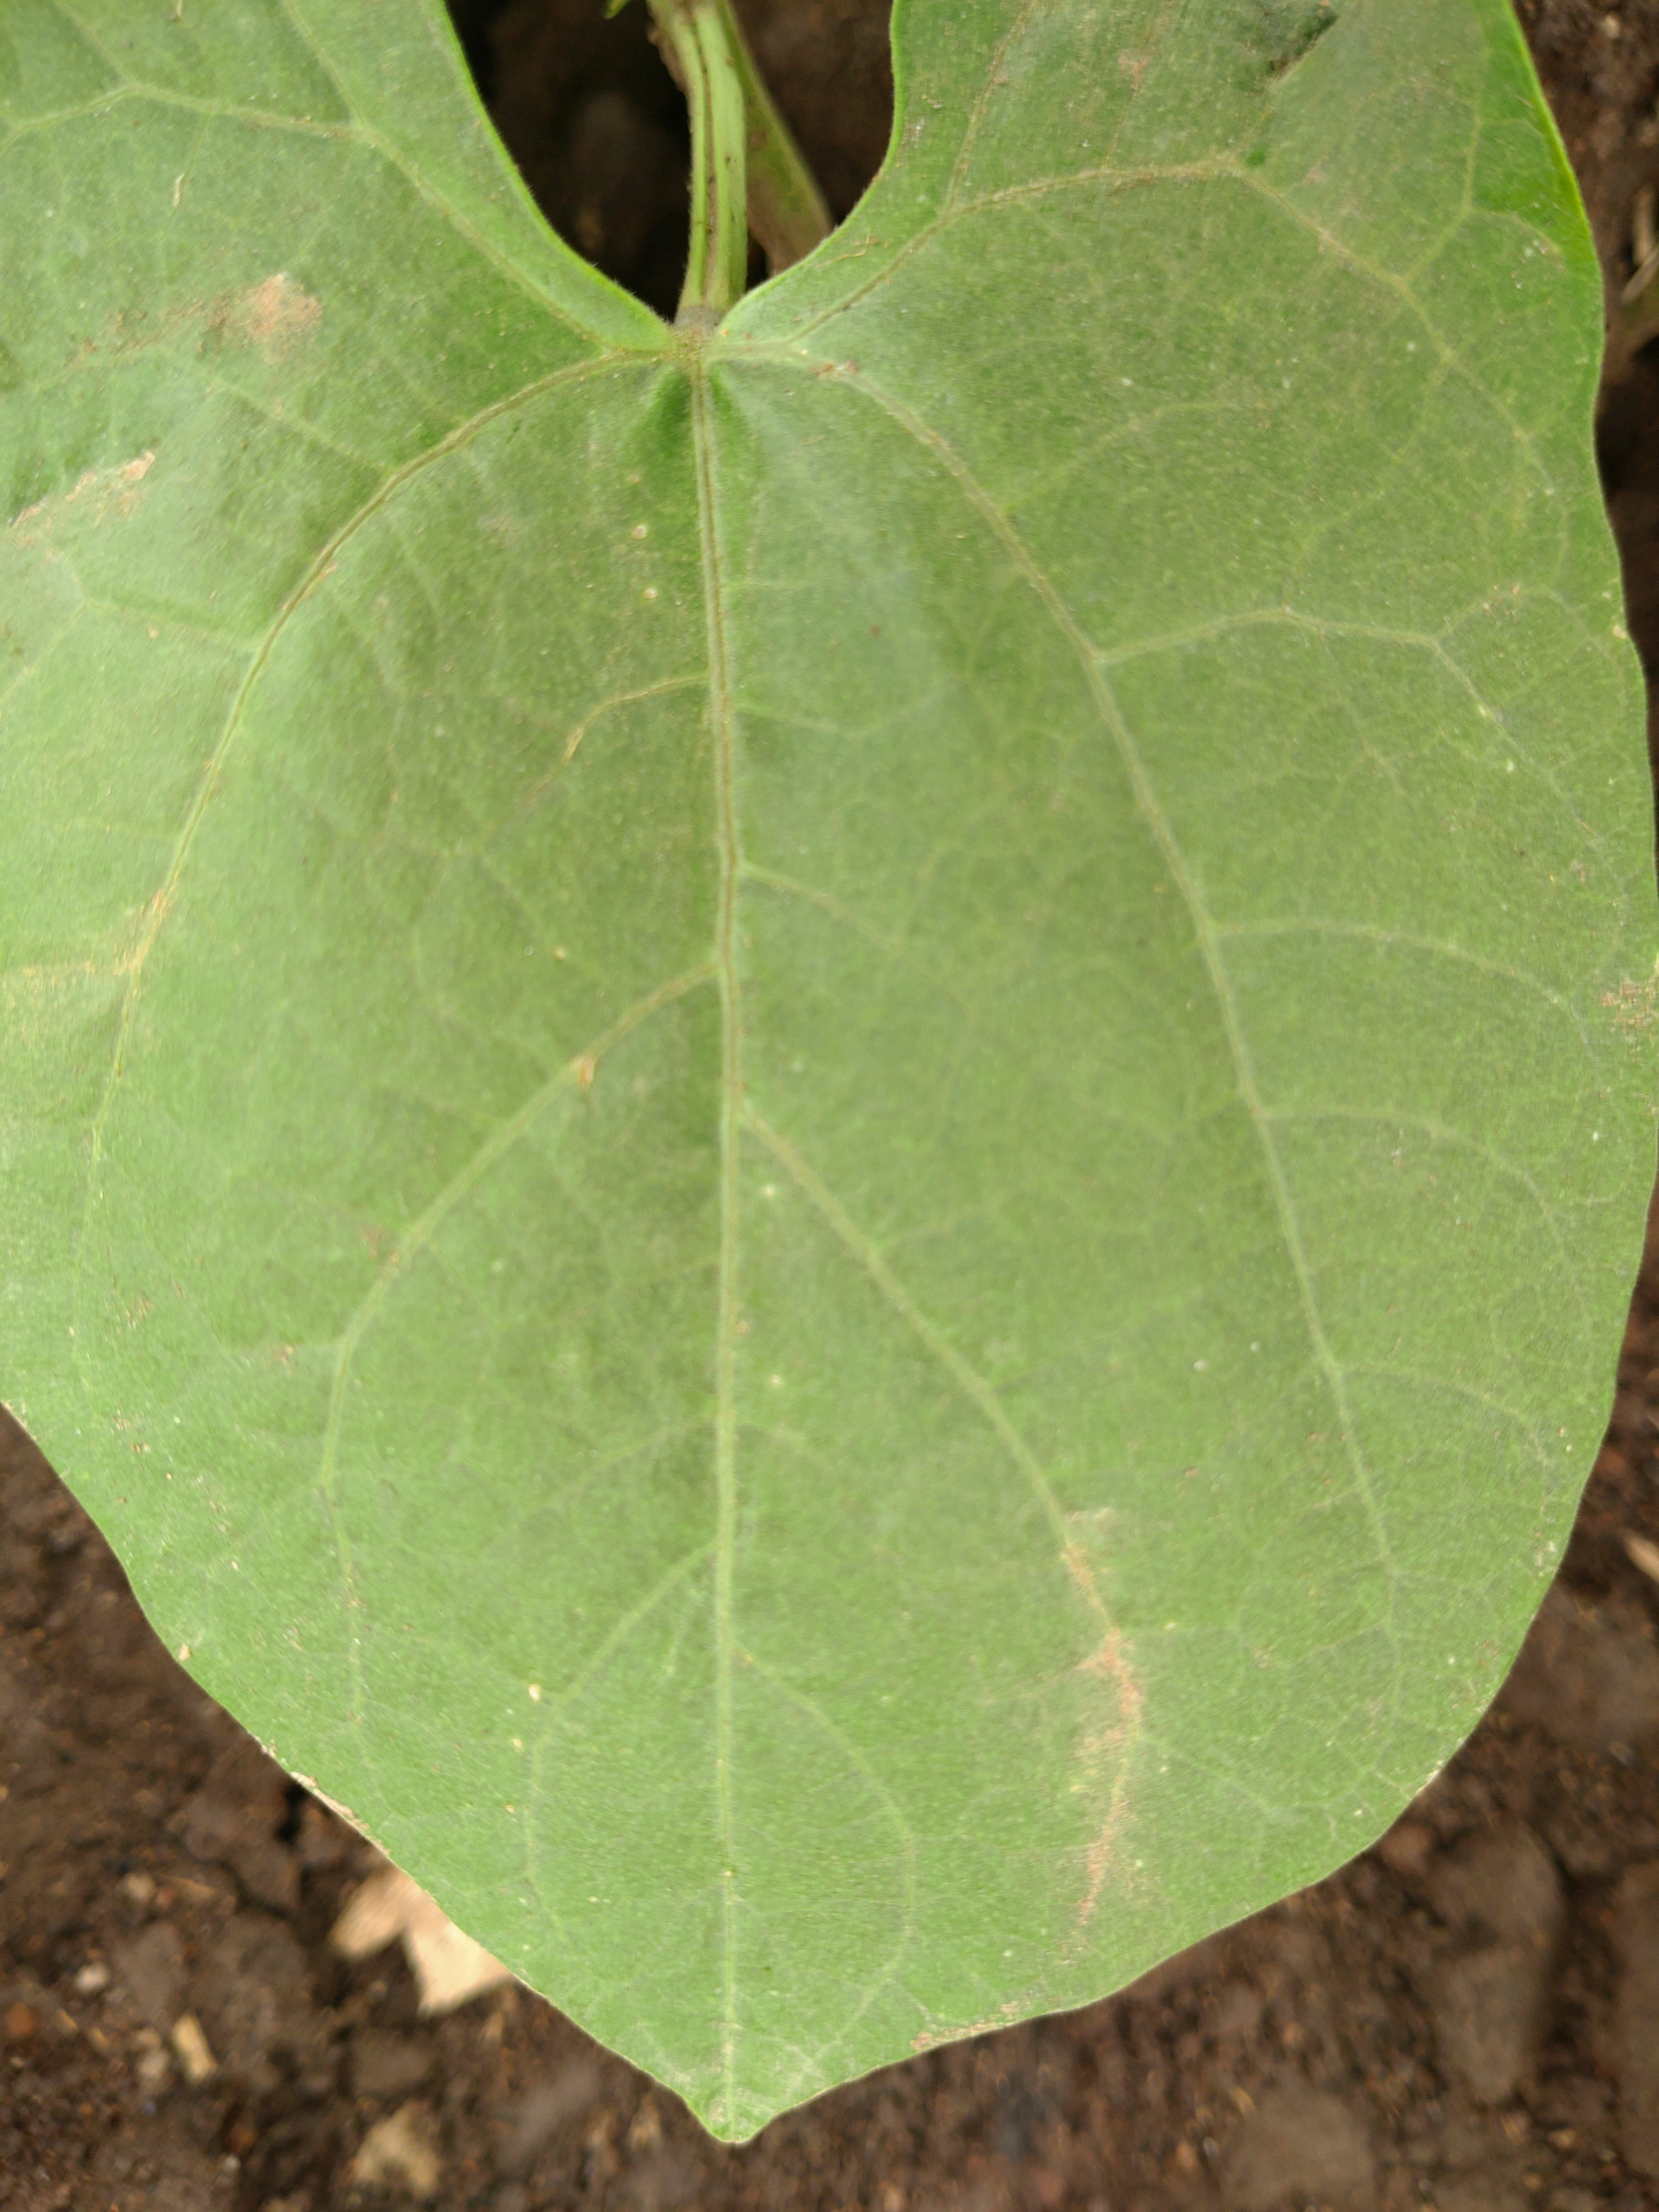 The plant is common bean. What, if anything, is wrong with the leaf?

healthy
